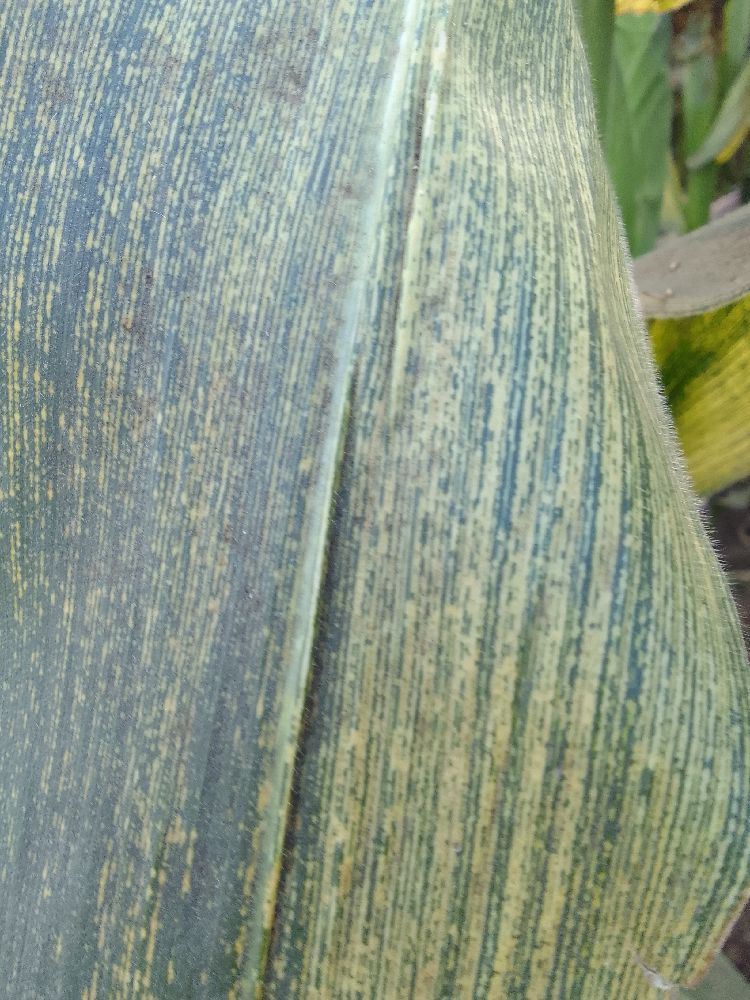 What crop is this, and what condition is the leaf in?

maize, maize streak virus
